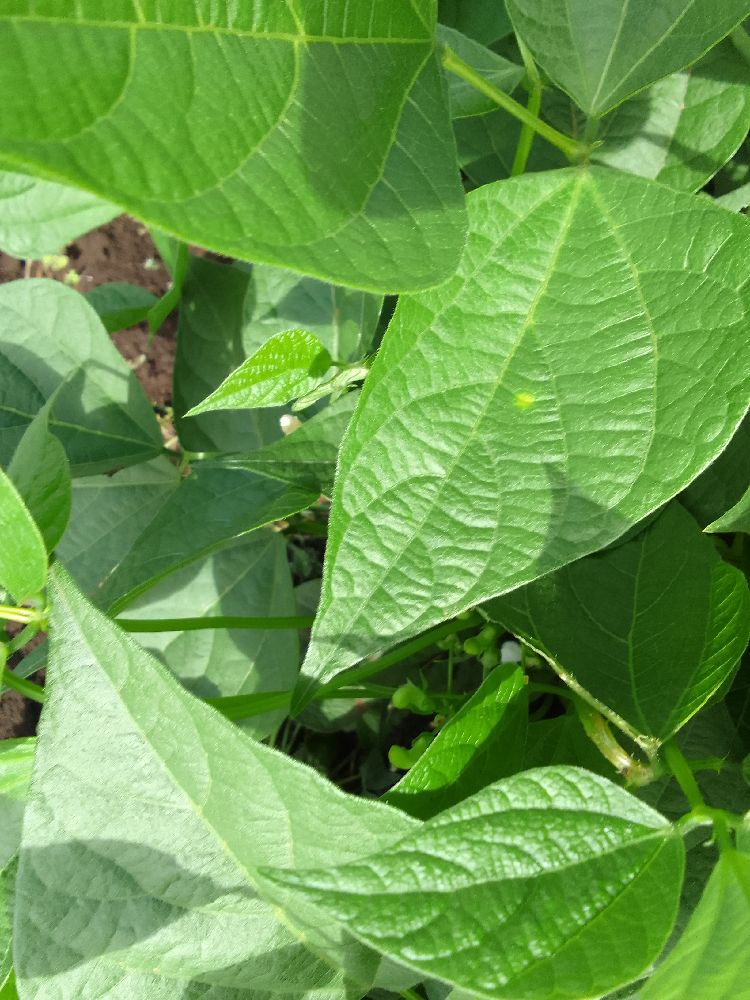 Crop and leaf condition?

common bean, healthy
